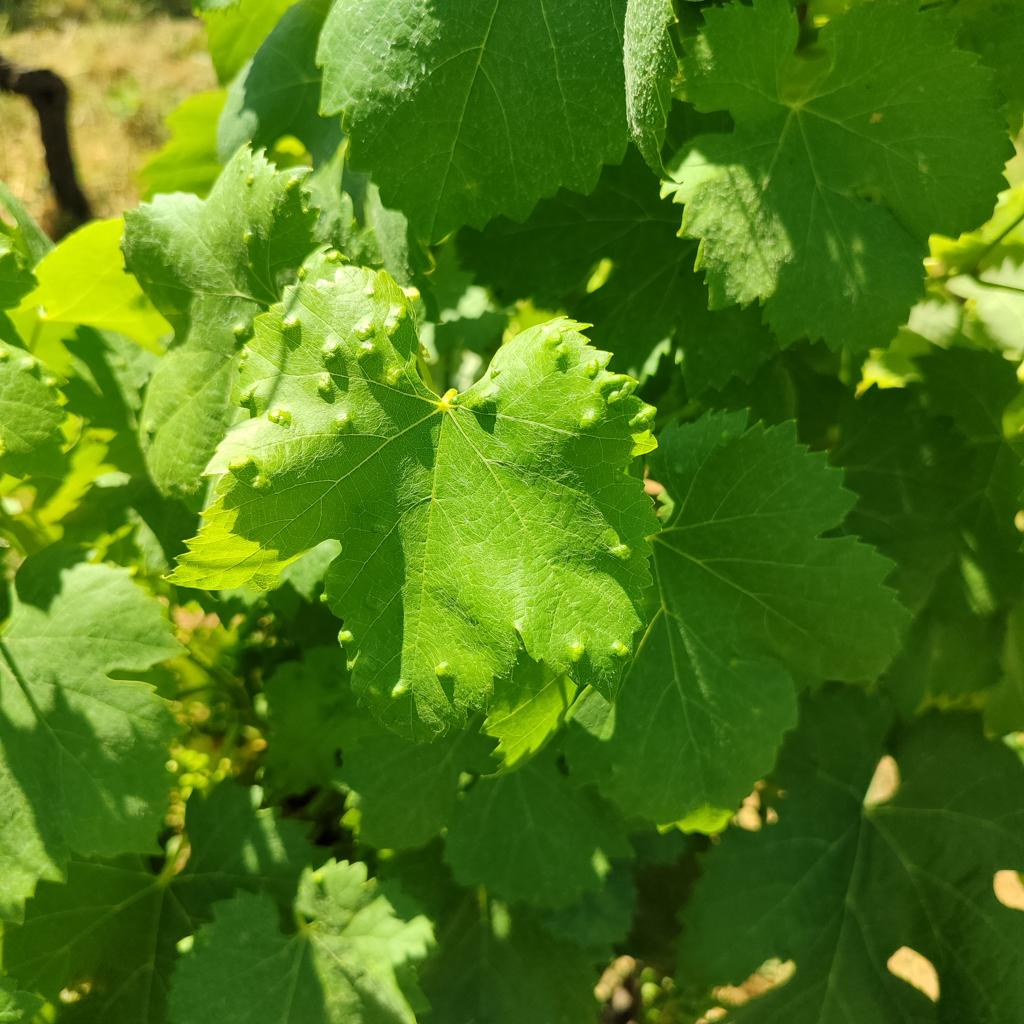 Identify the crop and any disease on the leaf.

grapevine, erineum mite
